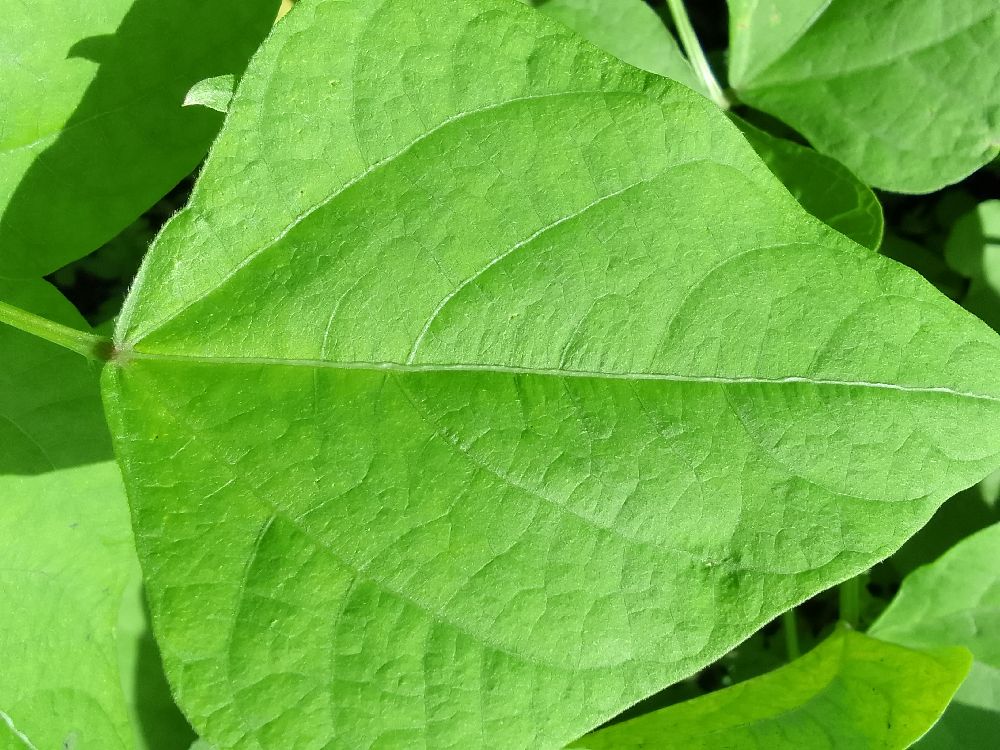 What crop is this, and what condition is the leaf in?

common bean, healthy
